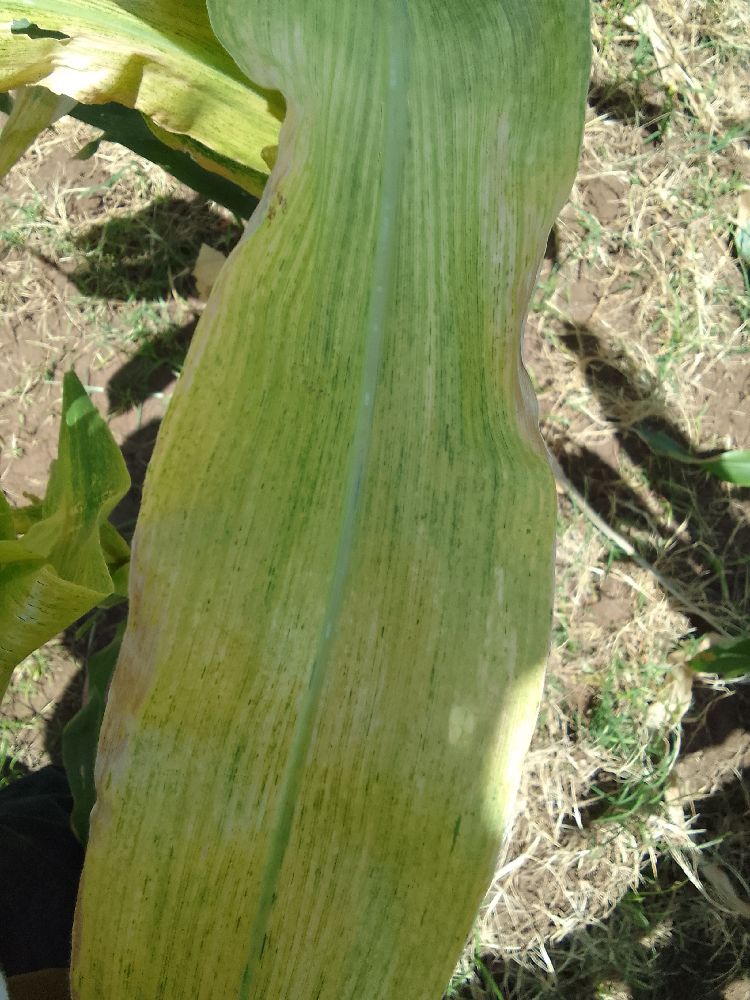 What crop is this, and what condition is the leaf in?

maize, maize lethal necrosis
